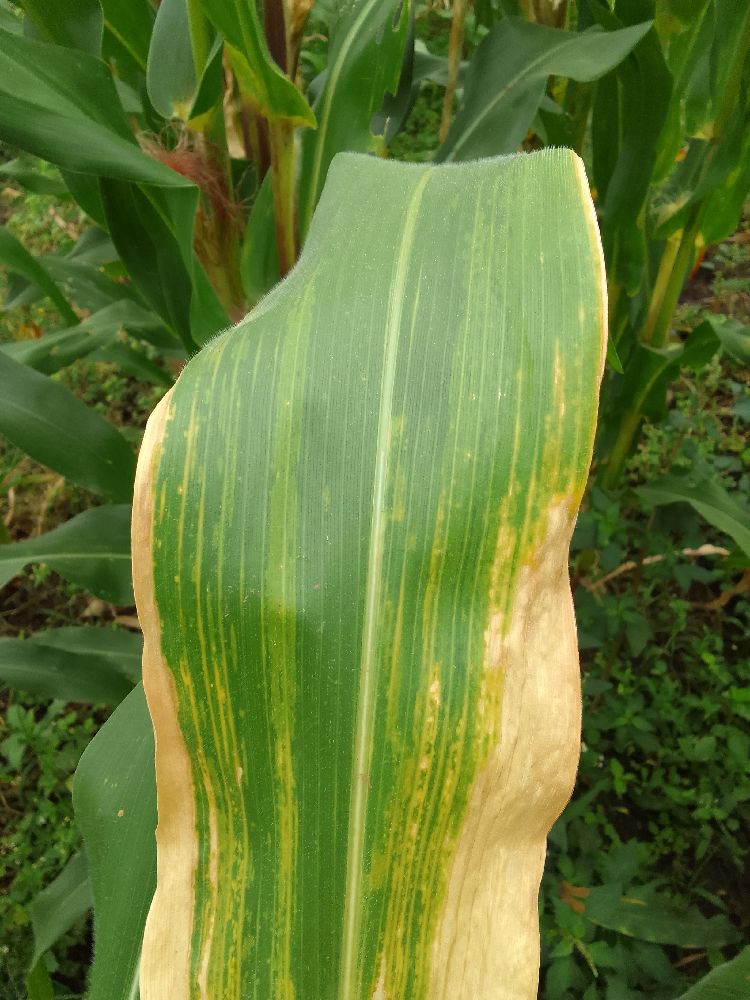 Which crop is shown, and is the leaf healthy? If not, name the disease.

maize, maize lethal necrosis
